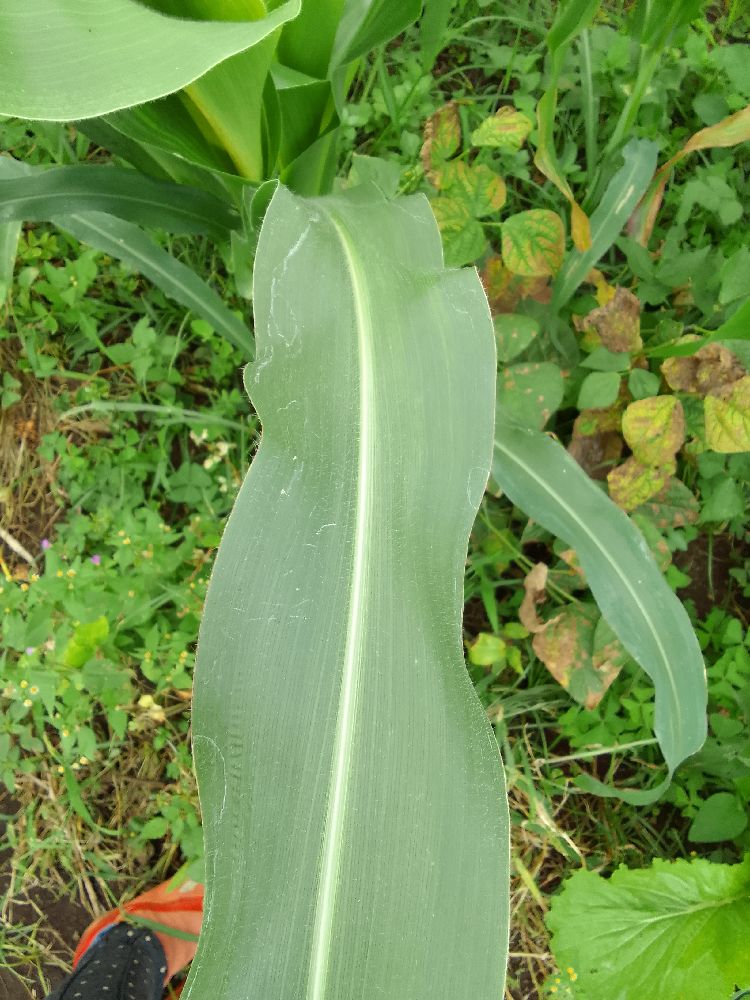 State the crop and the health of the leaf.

maize, healthy
